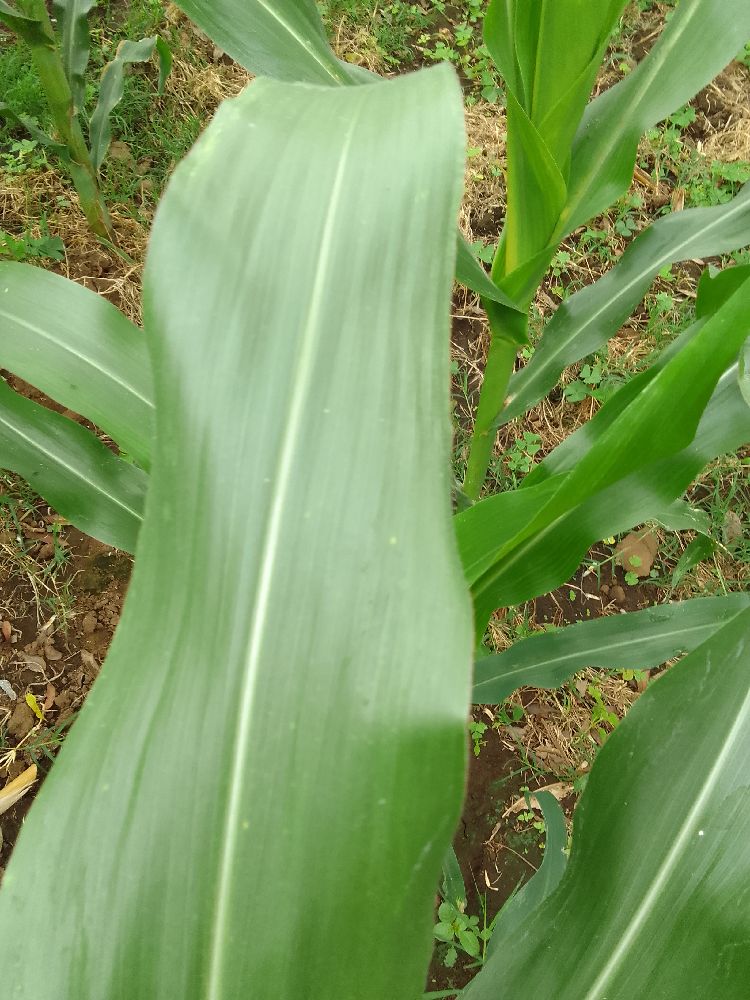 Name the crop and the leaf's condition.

maize, healthy
